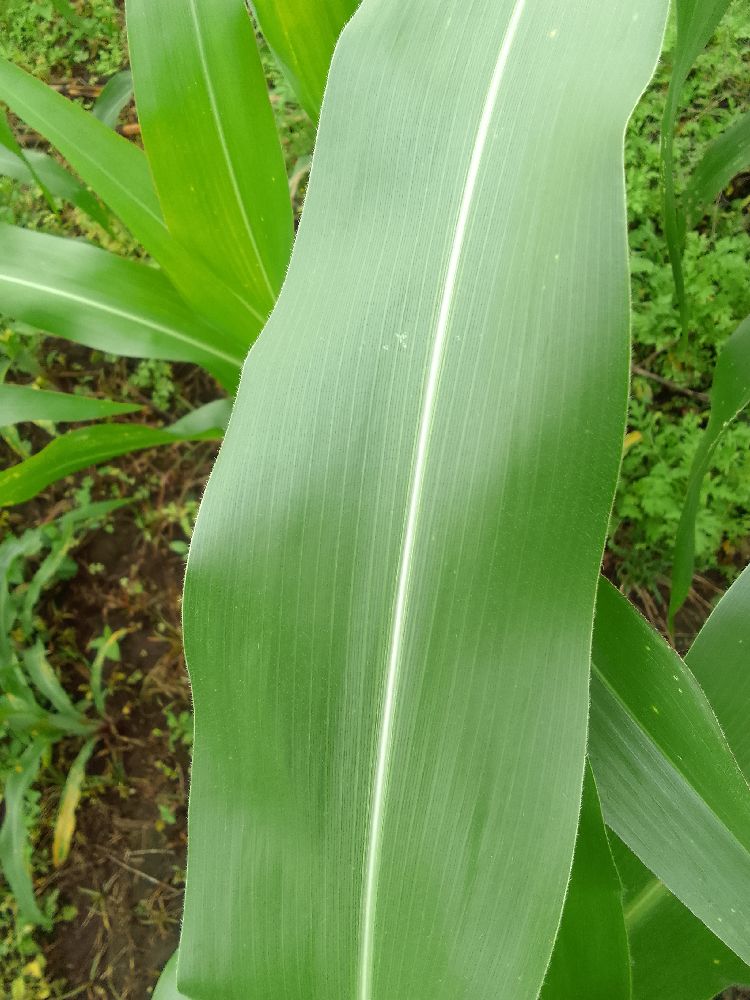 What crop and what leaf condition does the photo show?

maize, healthy
